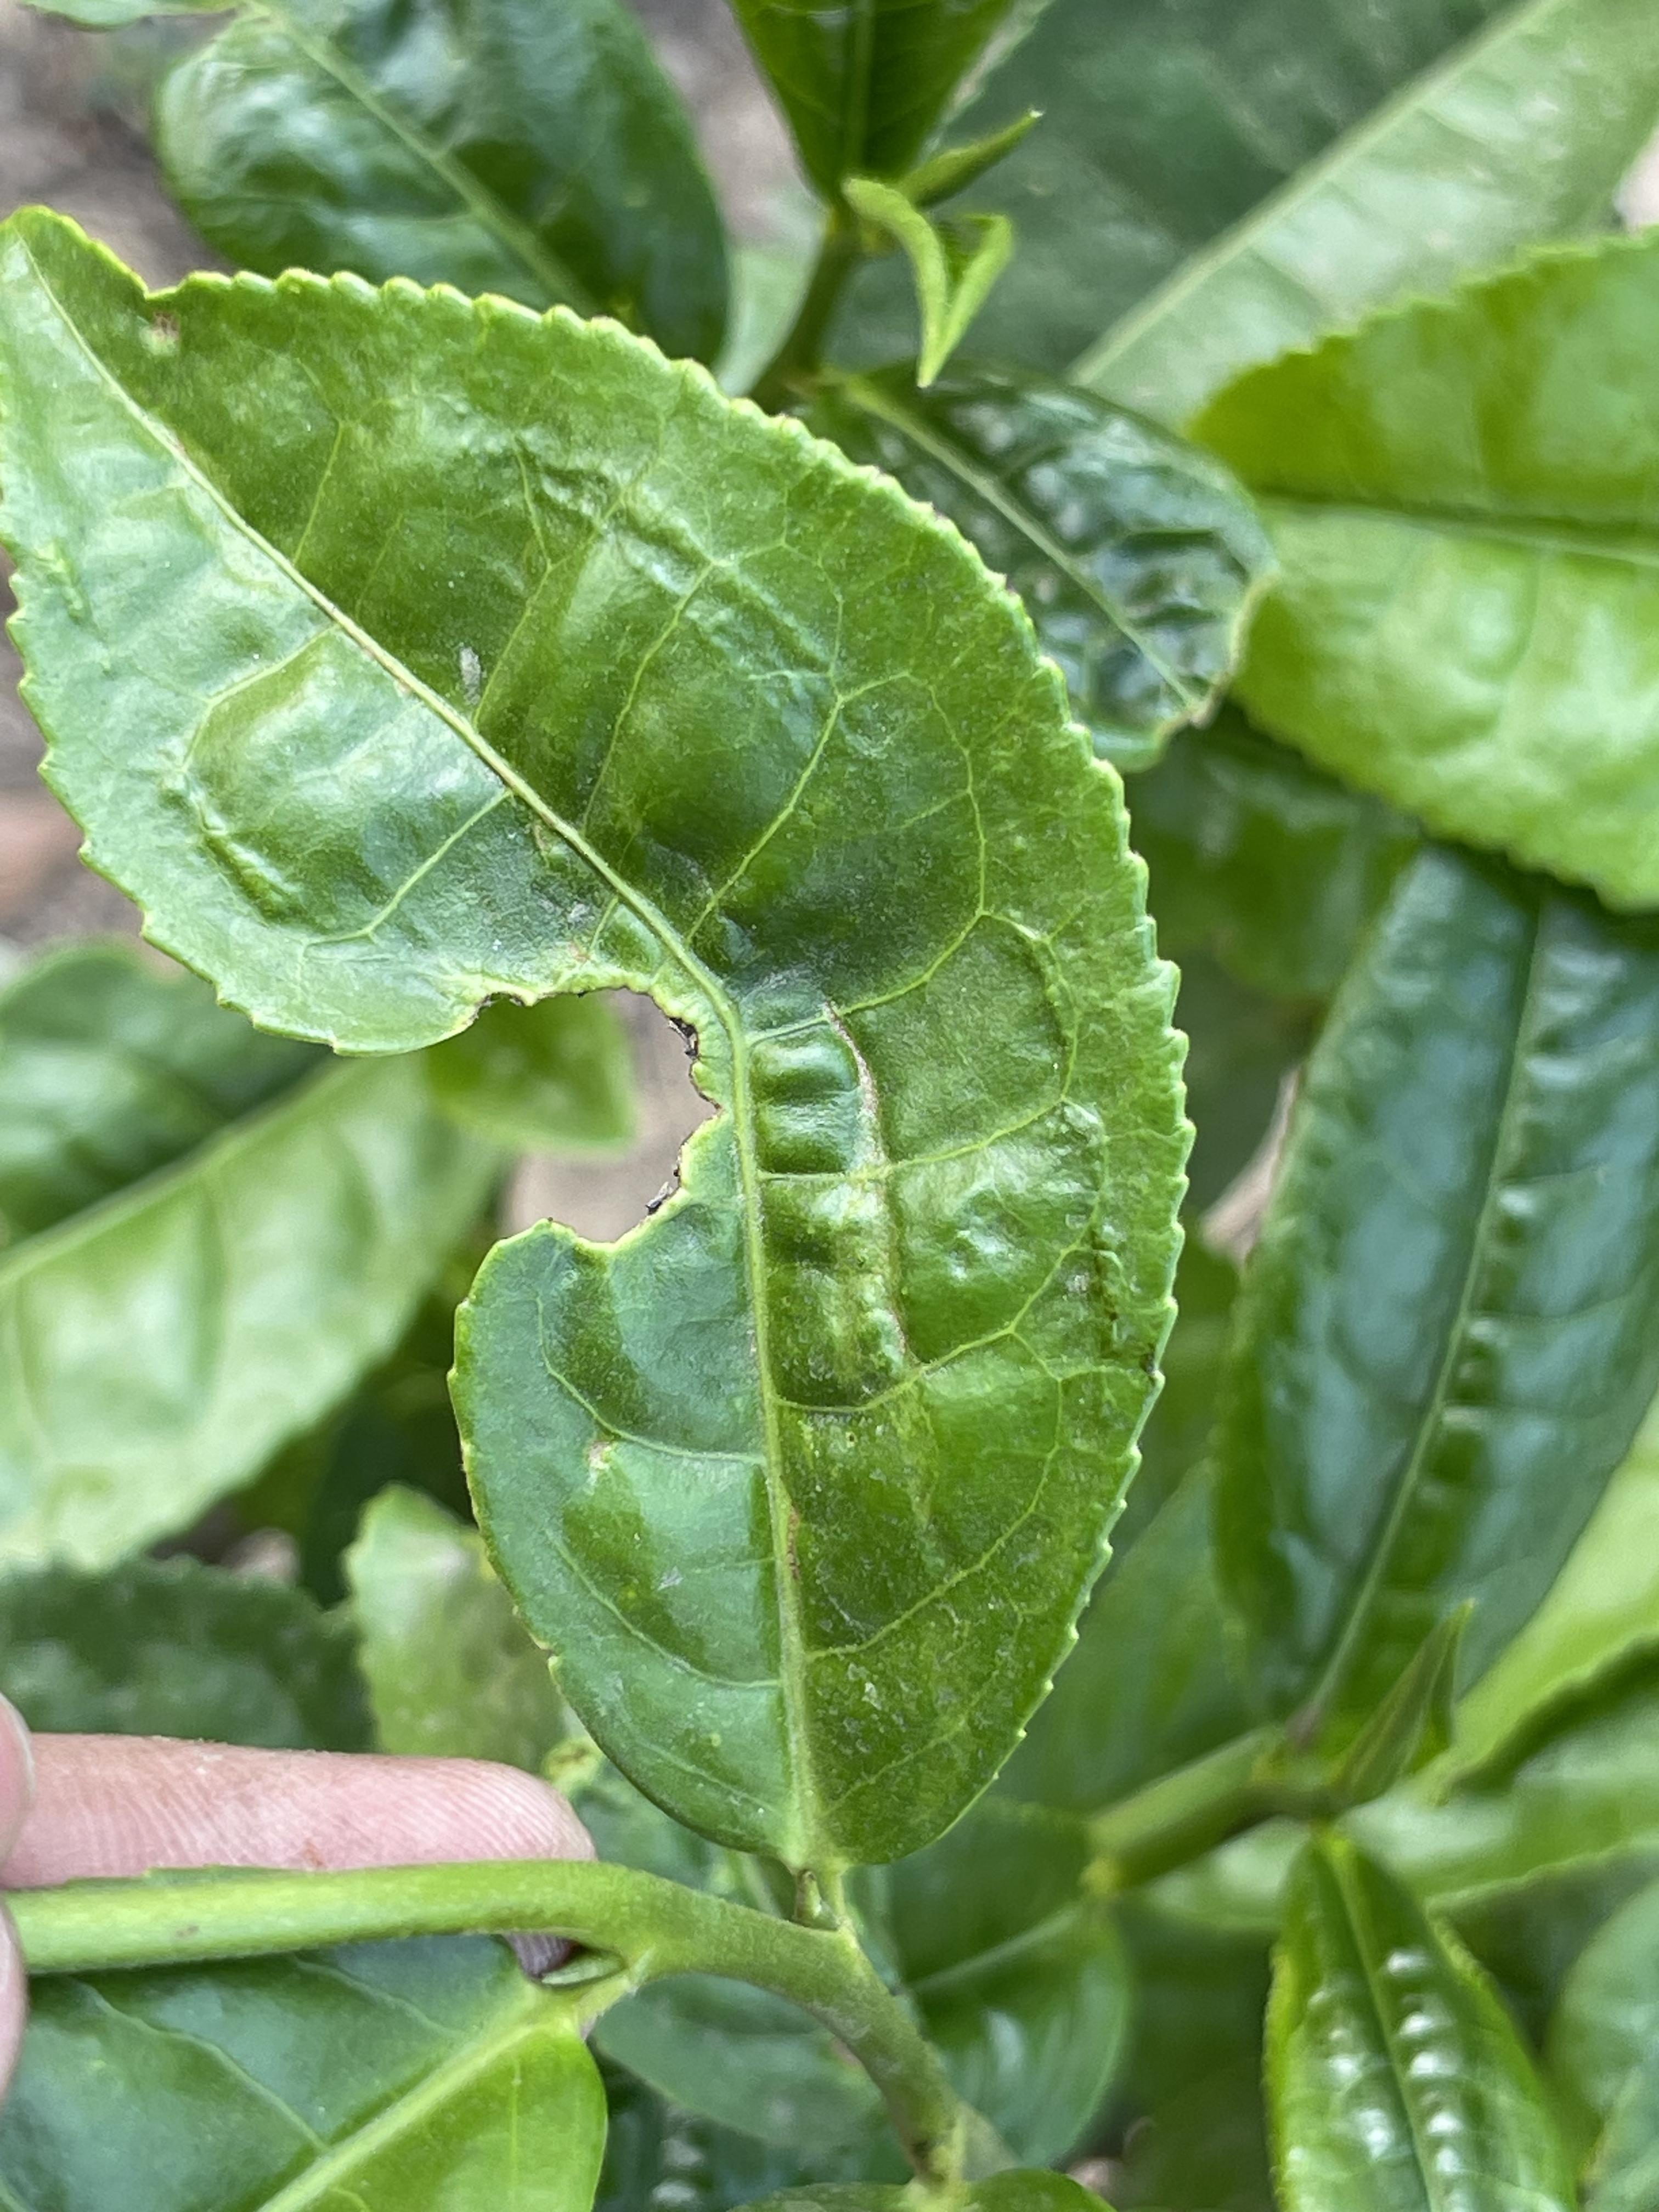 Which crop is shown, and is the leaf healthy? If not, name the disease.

tea, helopeltis
